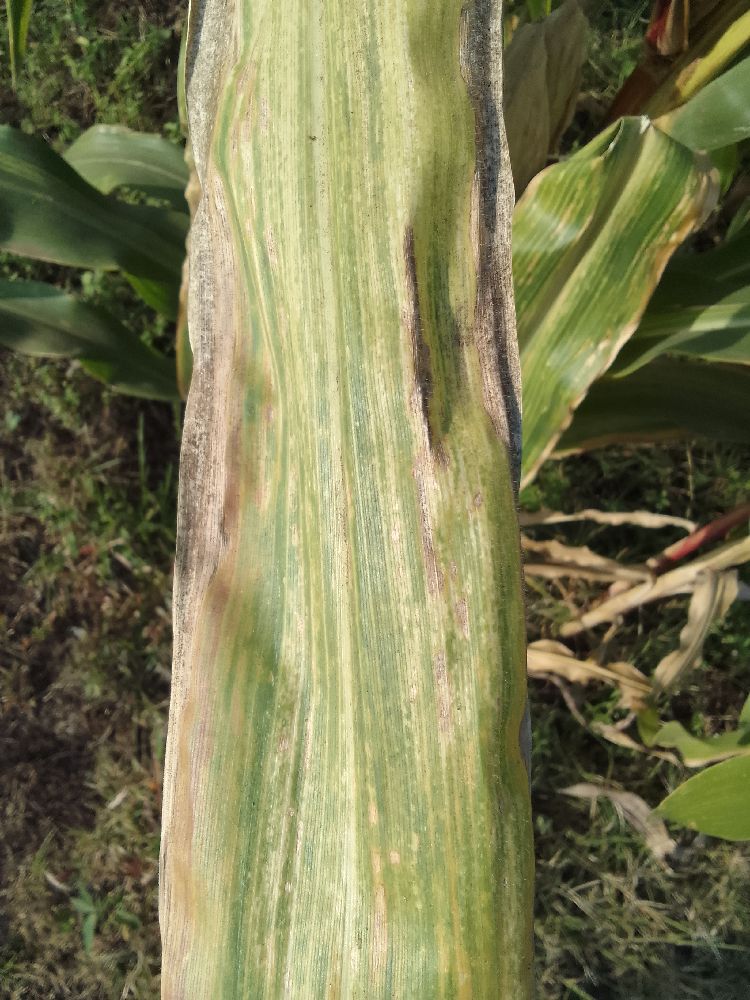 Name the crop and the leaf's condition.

maize, maize lethal necrosis
